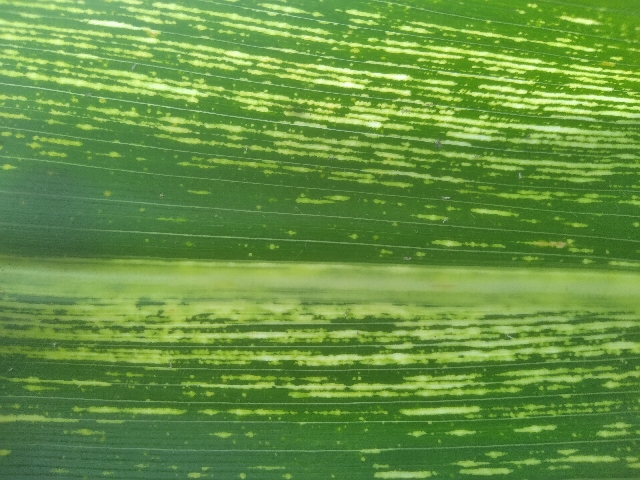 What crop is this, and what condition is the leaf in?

maize, maize streak virus
